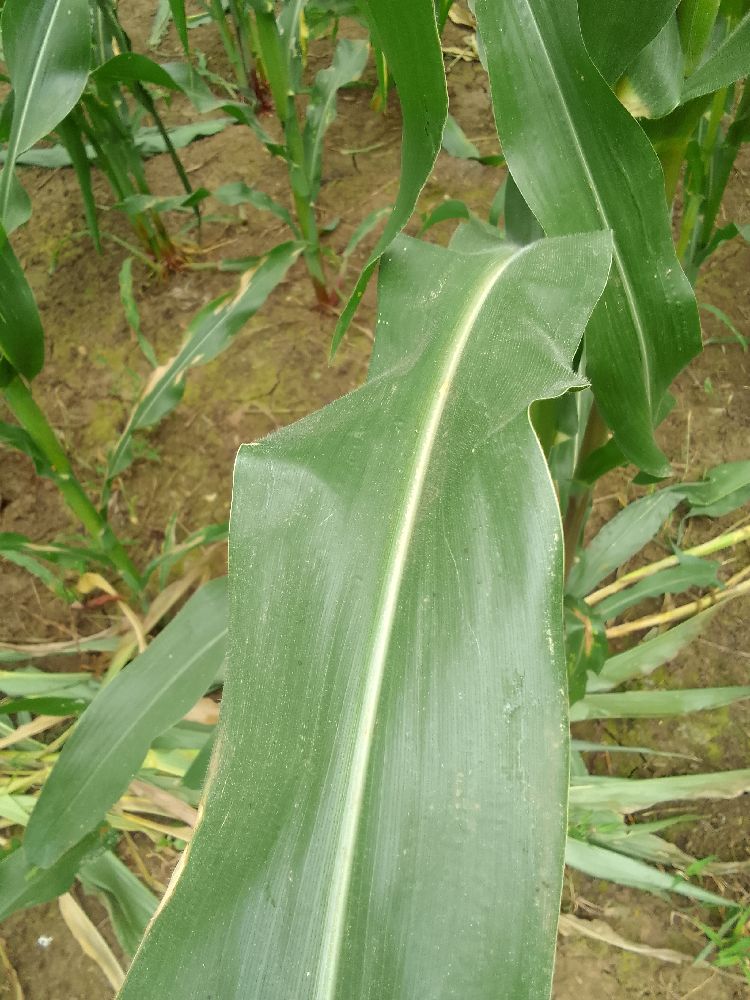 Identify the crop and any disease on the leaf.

maize, healthy
